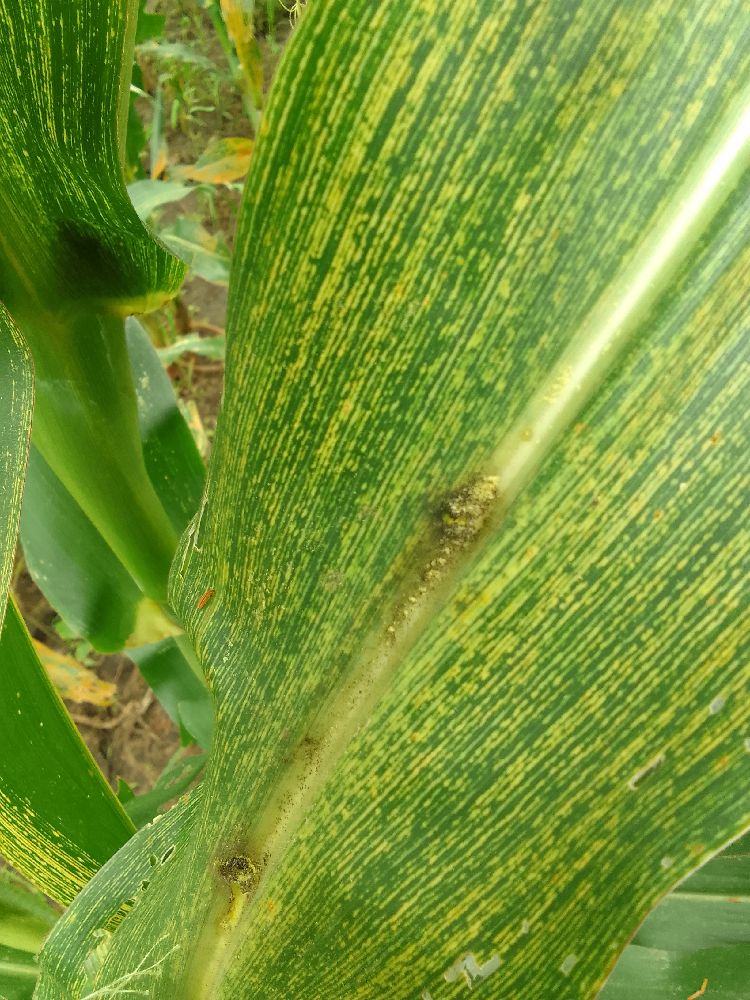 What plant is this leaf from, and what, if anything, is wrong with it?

maize, maize streak virus
